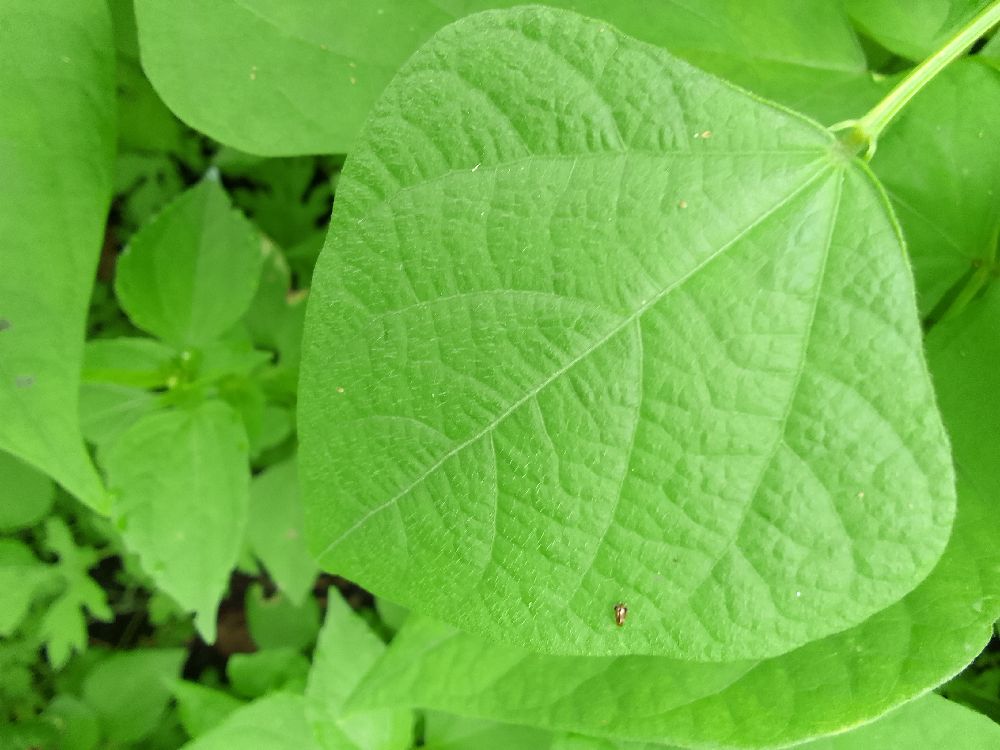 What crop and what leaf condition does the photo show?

common bean, healthy
